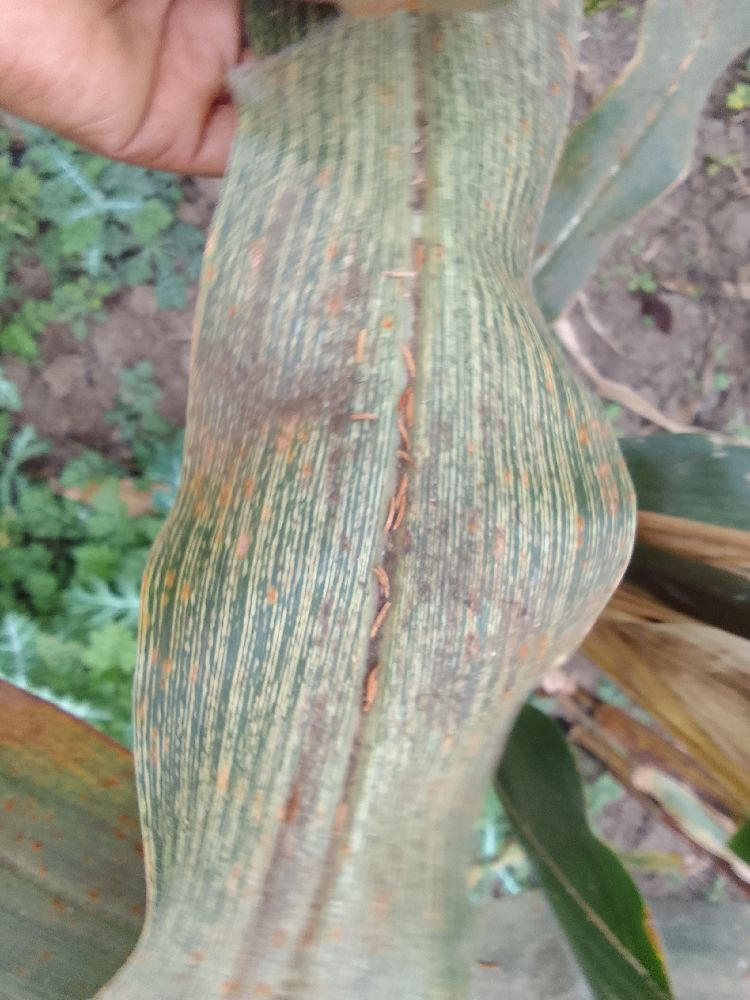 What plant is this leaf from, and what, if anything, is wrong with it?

maize, maize streak virus
